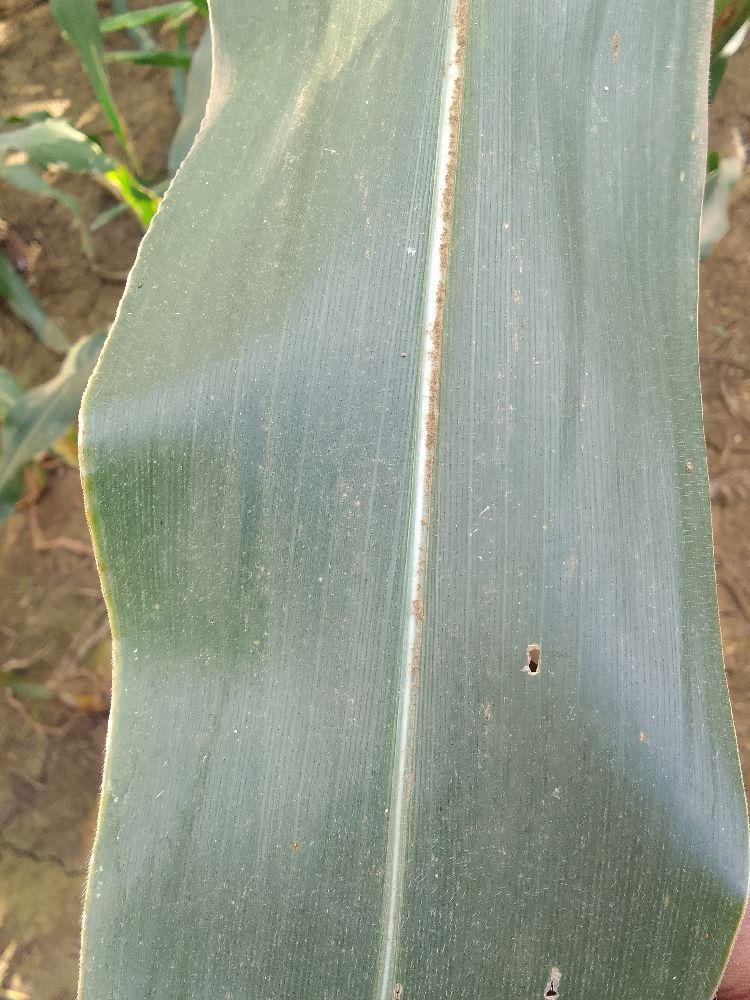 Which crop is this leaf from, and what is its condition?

maize, healthy
